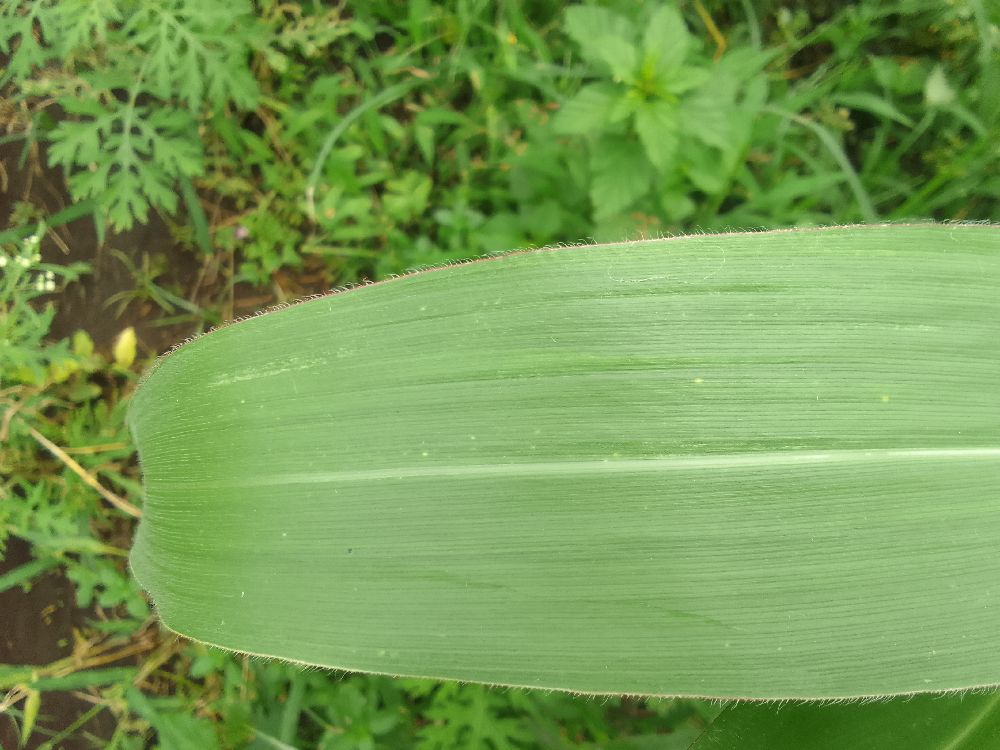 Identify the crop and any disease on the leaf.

maize, healthy
